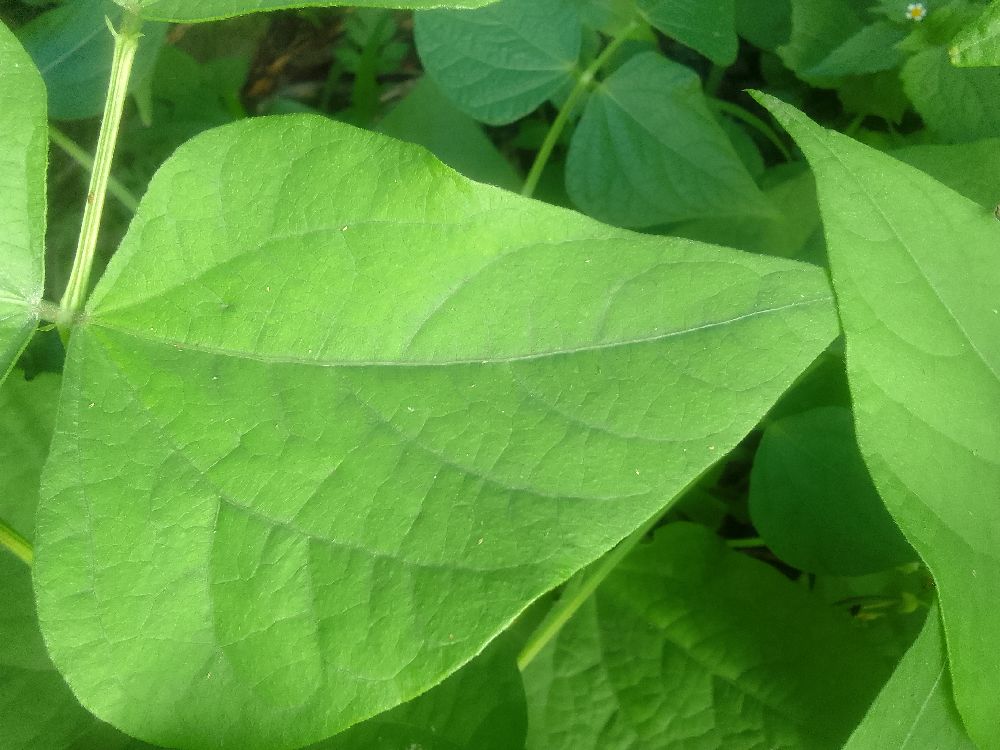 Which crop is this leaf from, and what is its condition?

common bean, healthy
